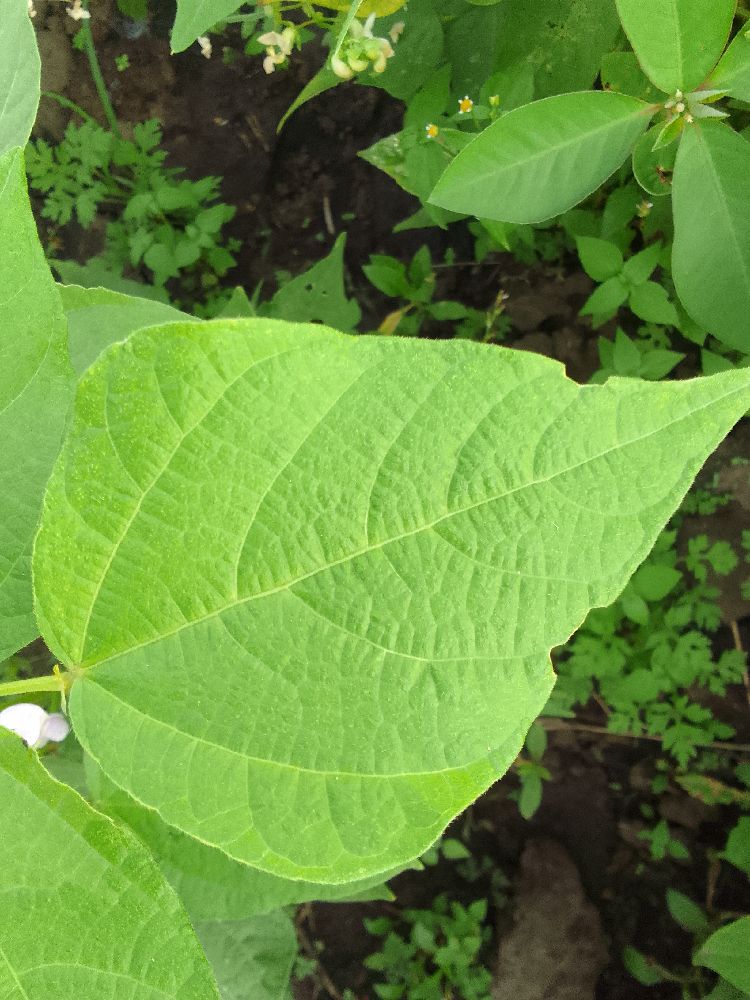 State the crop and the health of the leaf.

common bean, healthy
